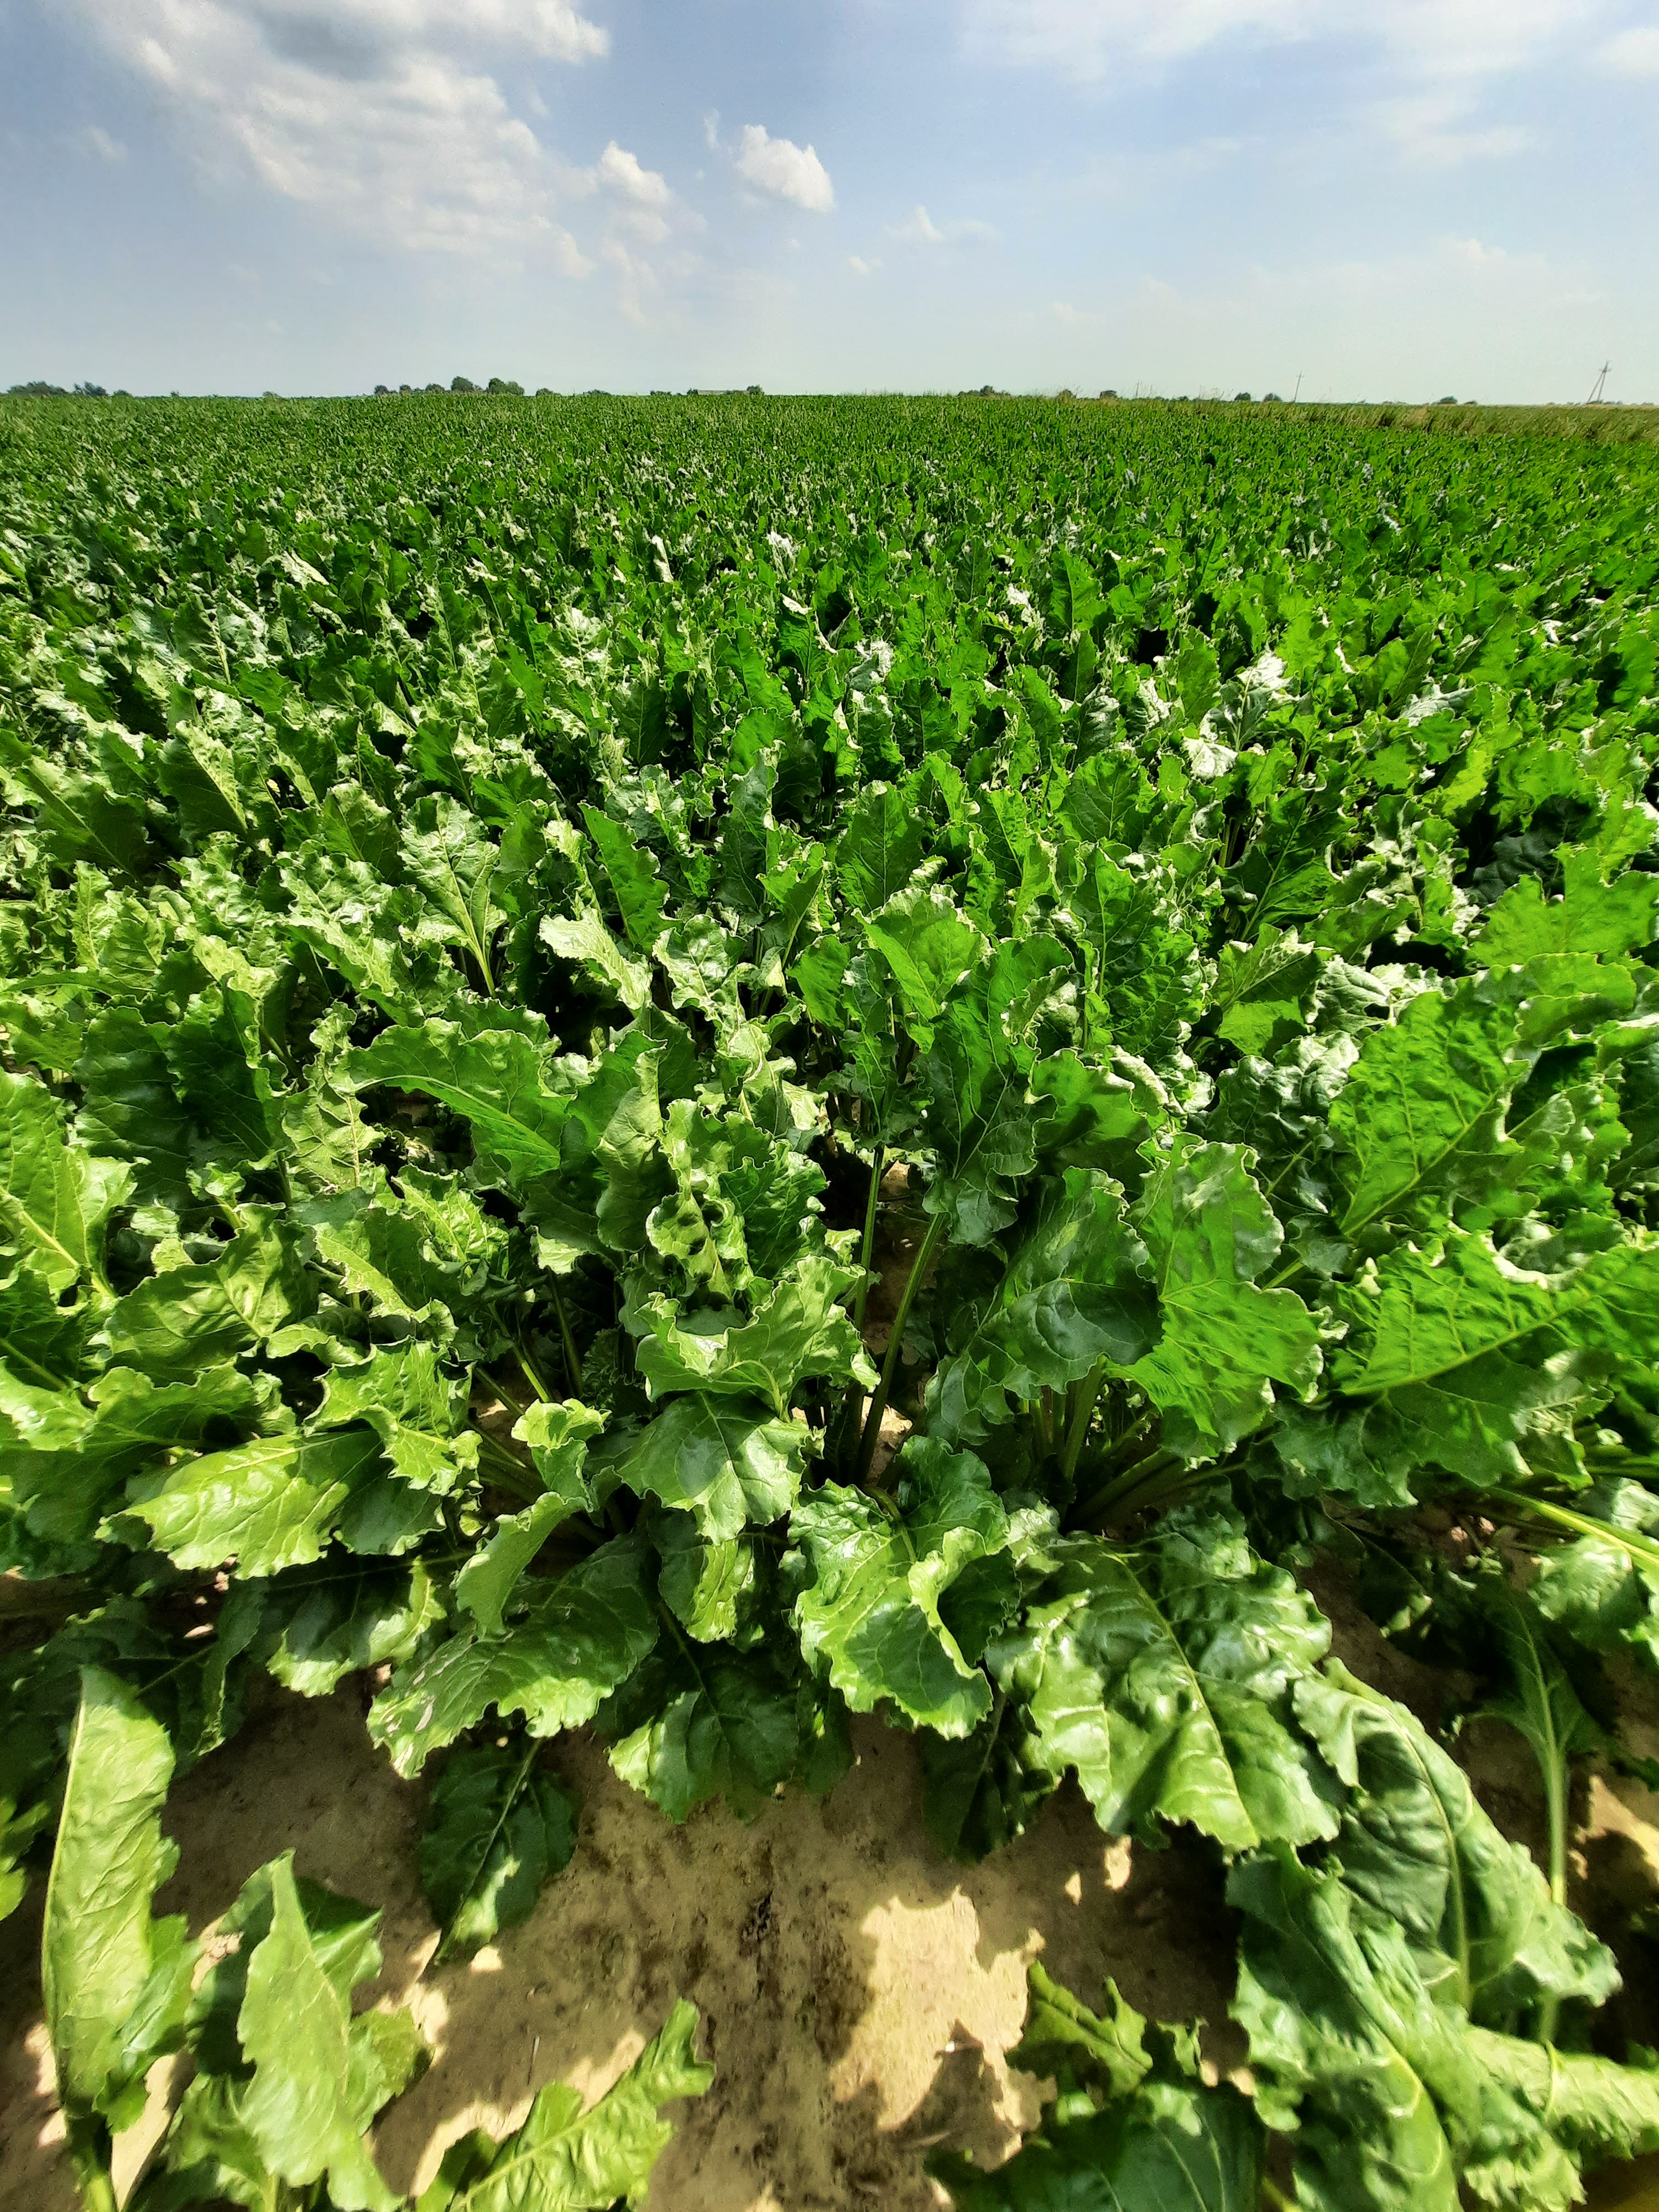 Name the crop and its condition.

beet, unaffected
